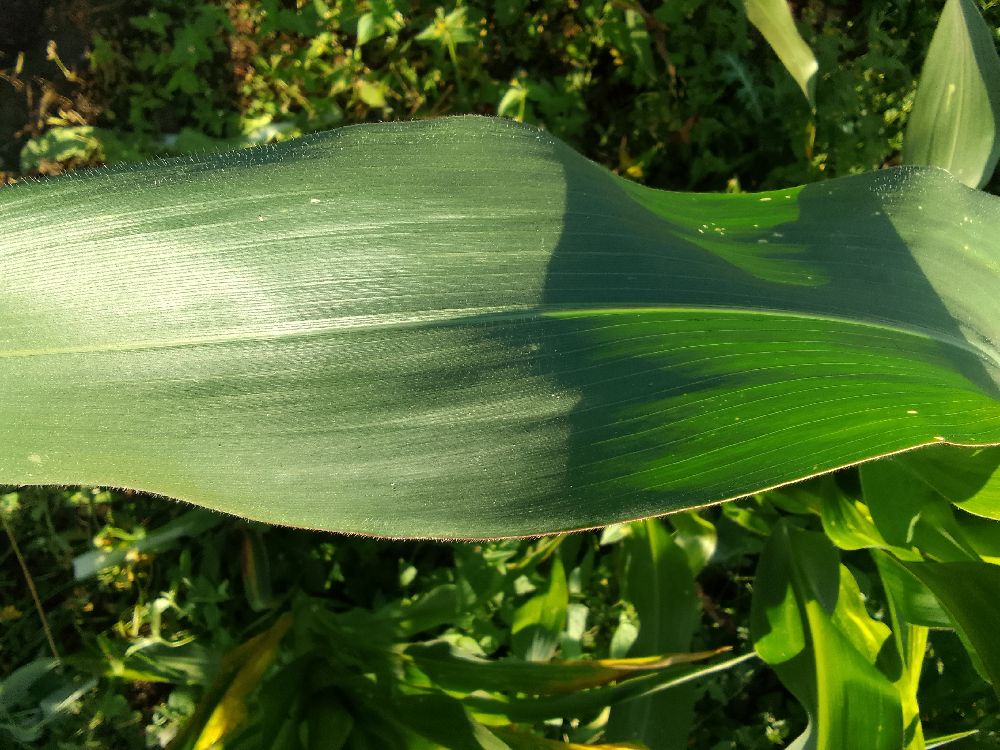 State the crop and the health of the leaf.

maize, healthy
